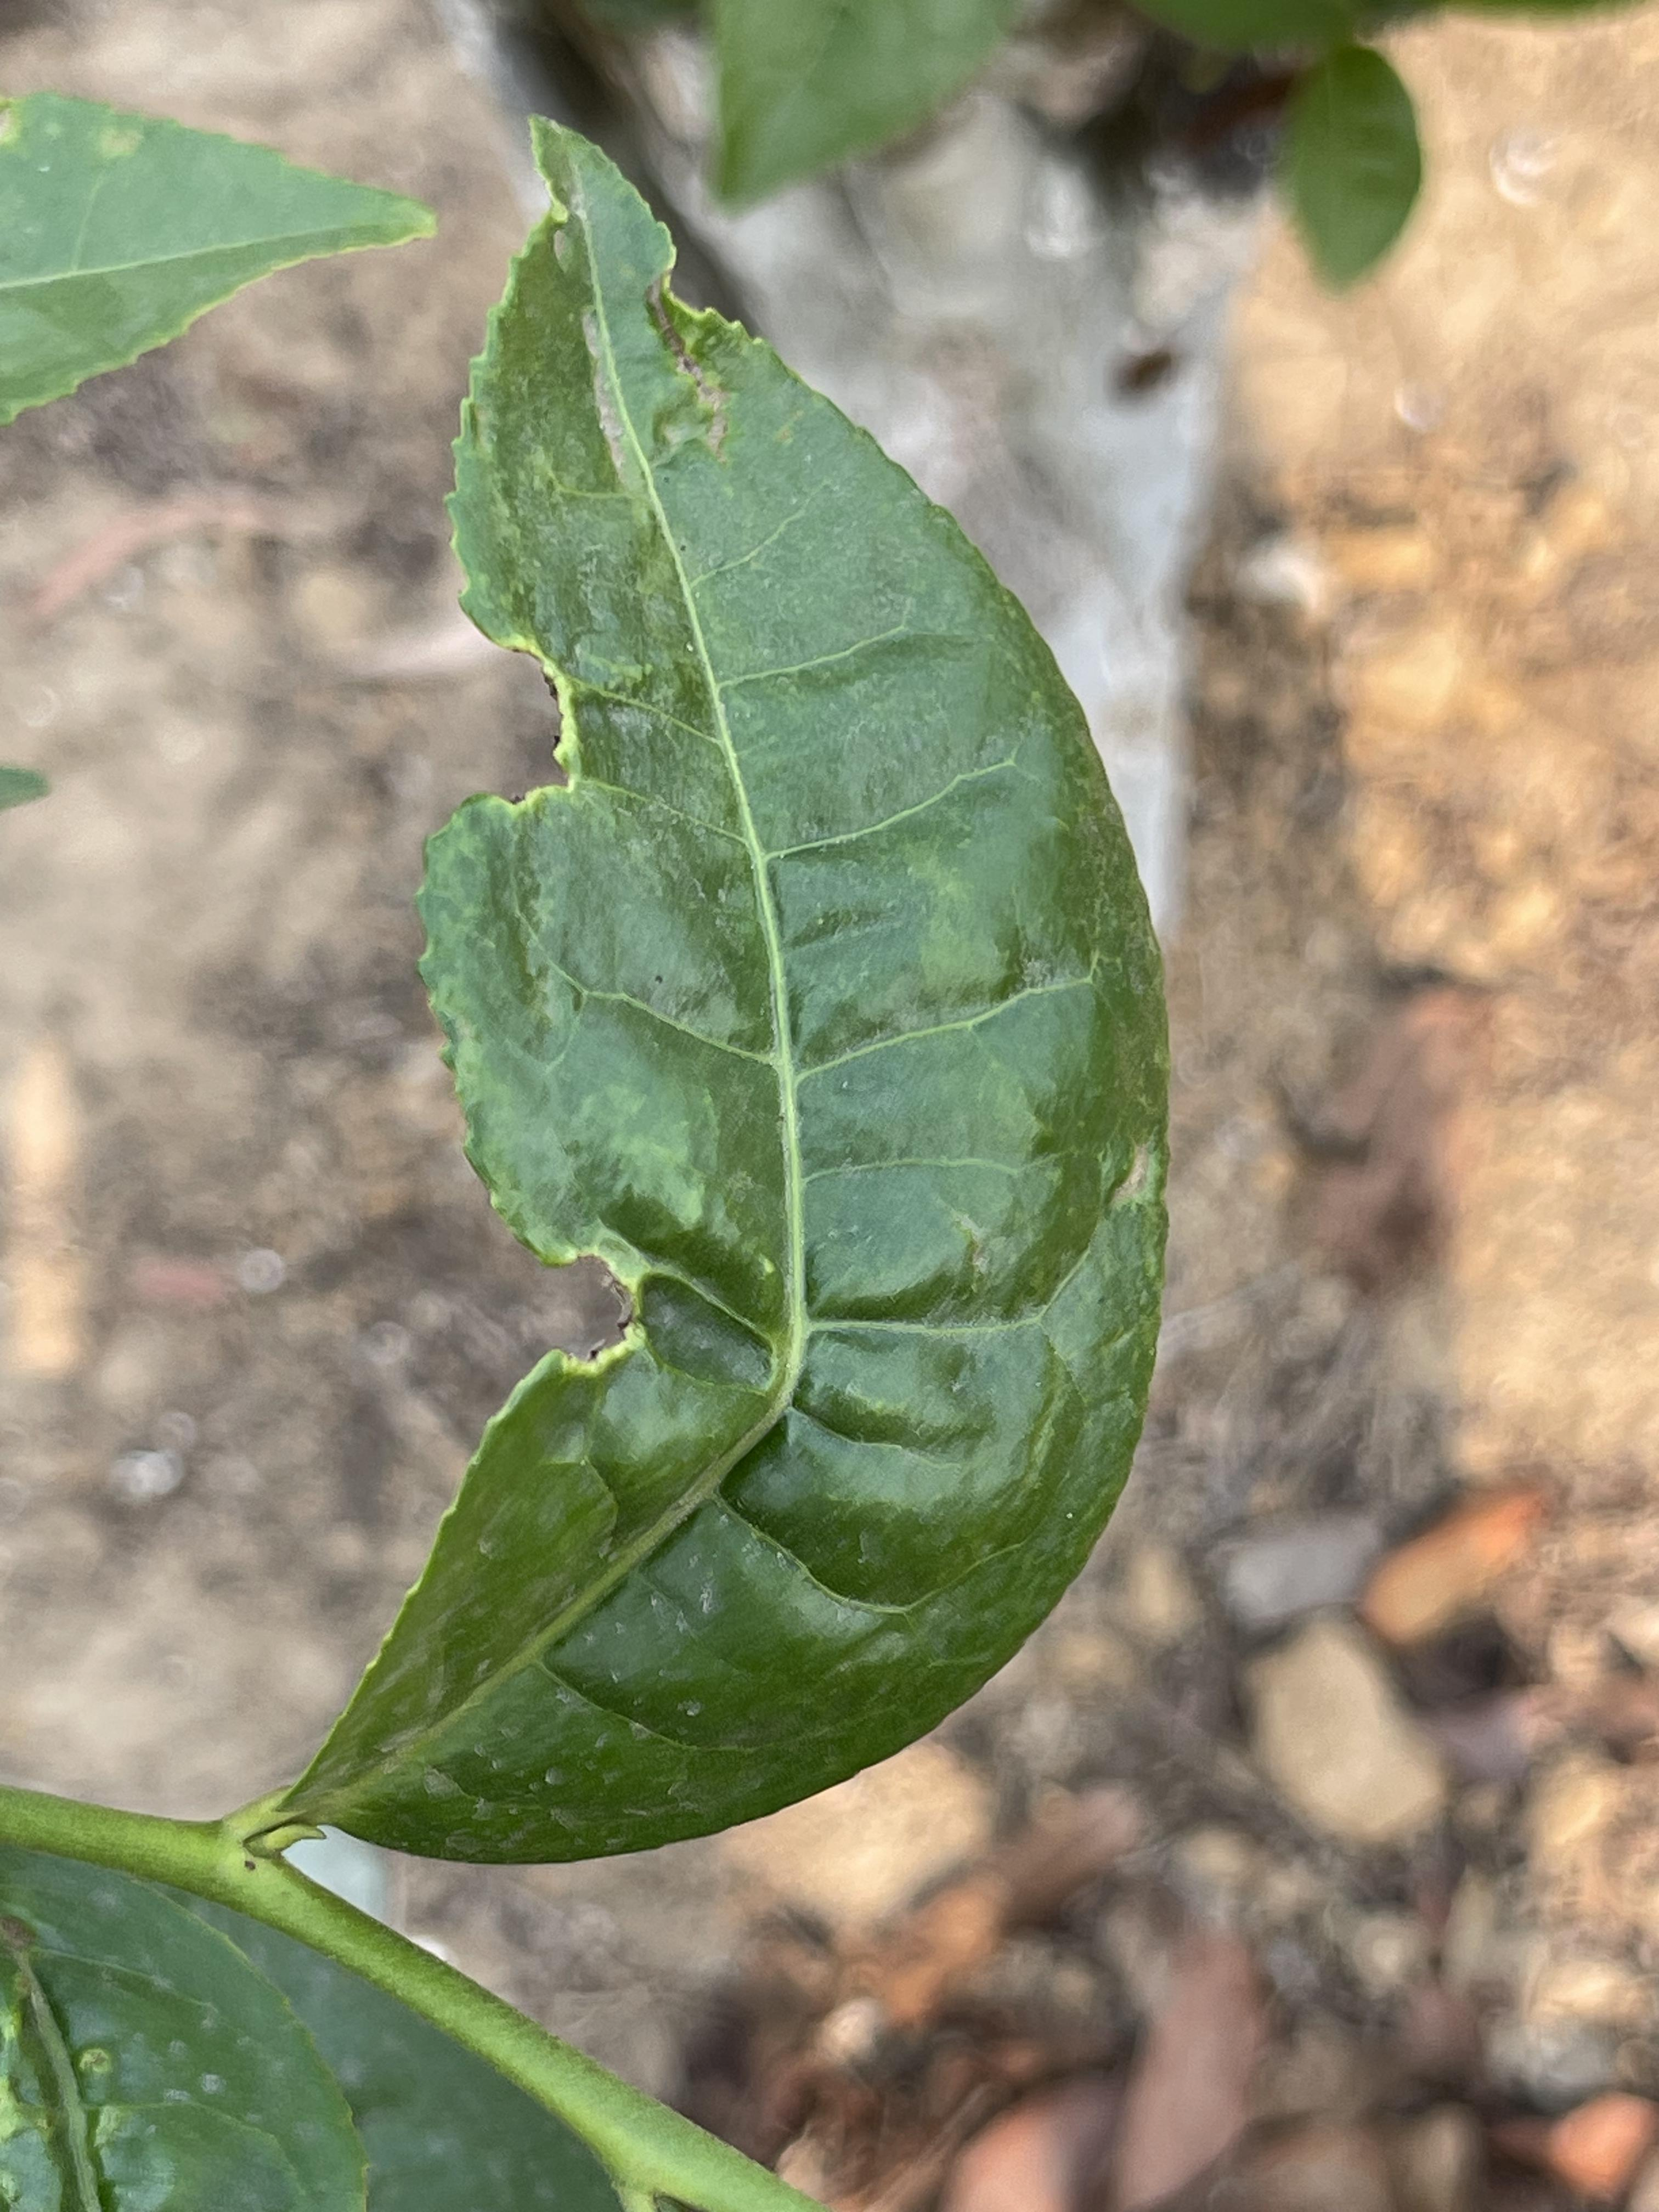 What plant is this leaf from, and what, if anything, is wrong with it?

tea, helopeltis
